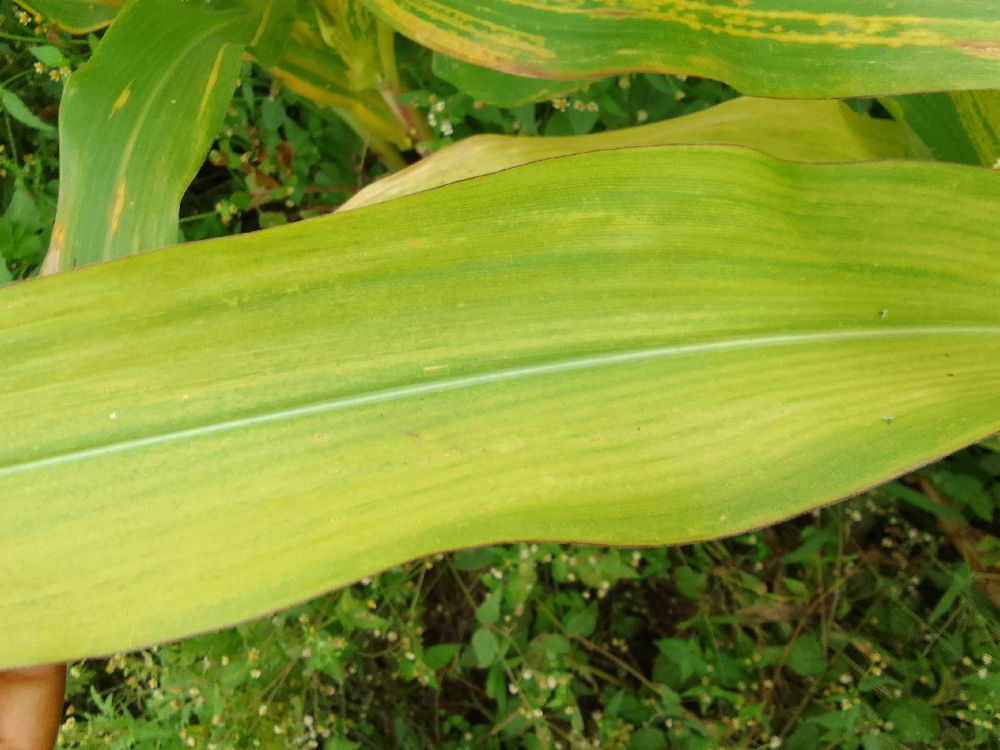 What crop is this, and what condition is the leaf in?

maize, maize lethal necrosis
